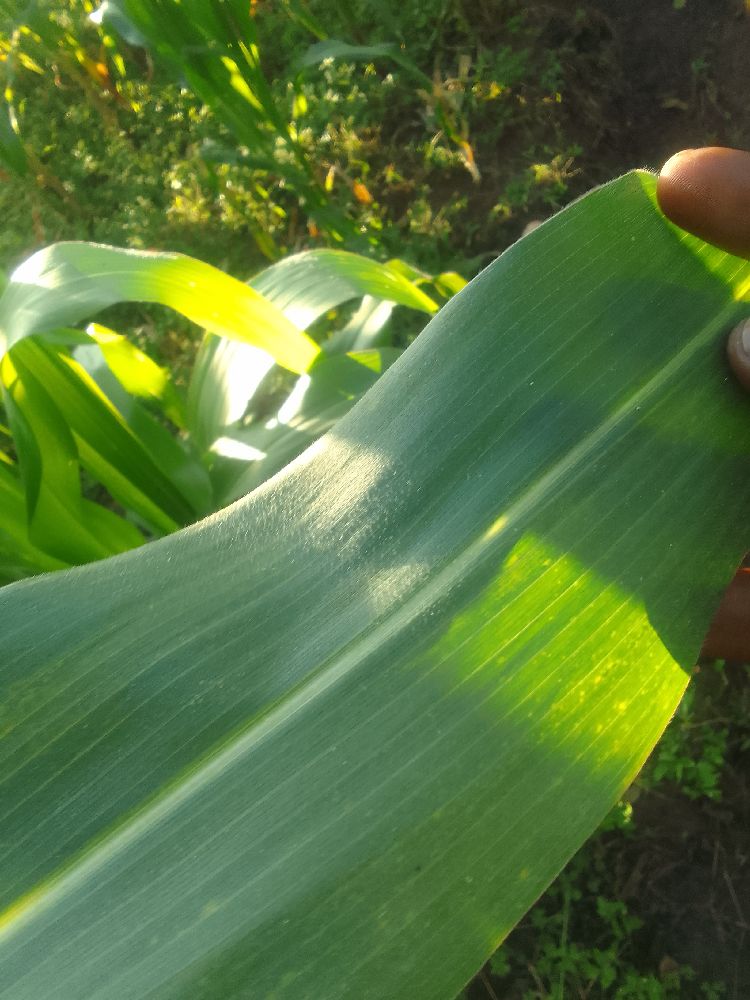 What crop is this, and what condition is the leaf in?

maize, healthy
